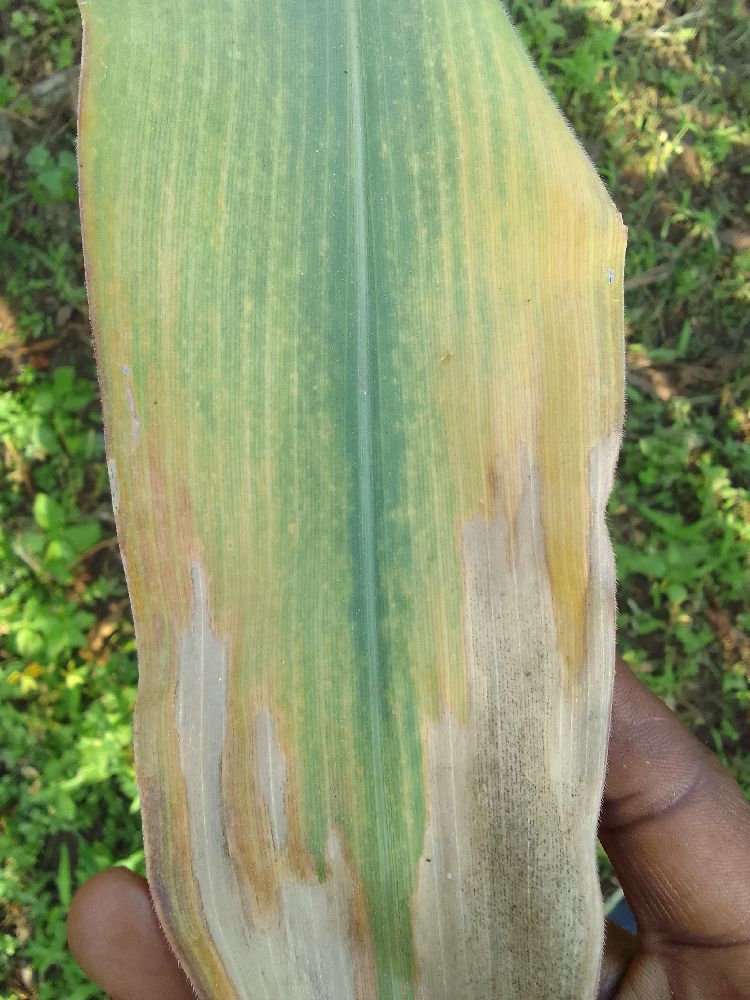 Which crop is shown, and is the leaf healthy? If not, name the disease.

maize, maize lethal necrosis
